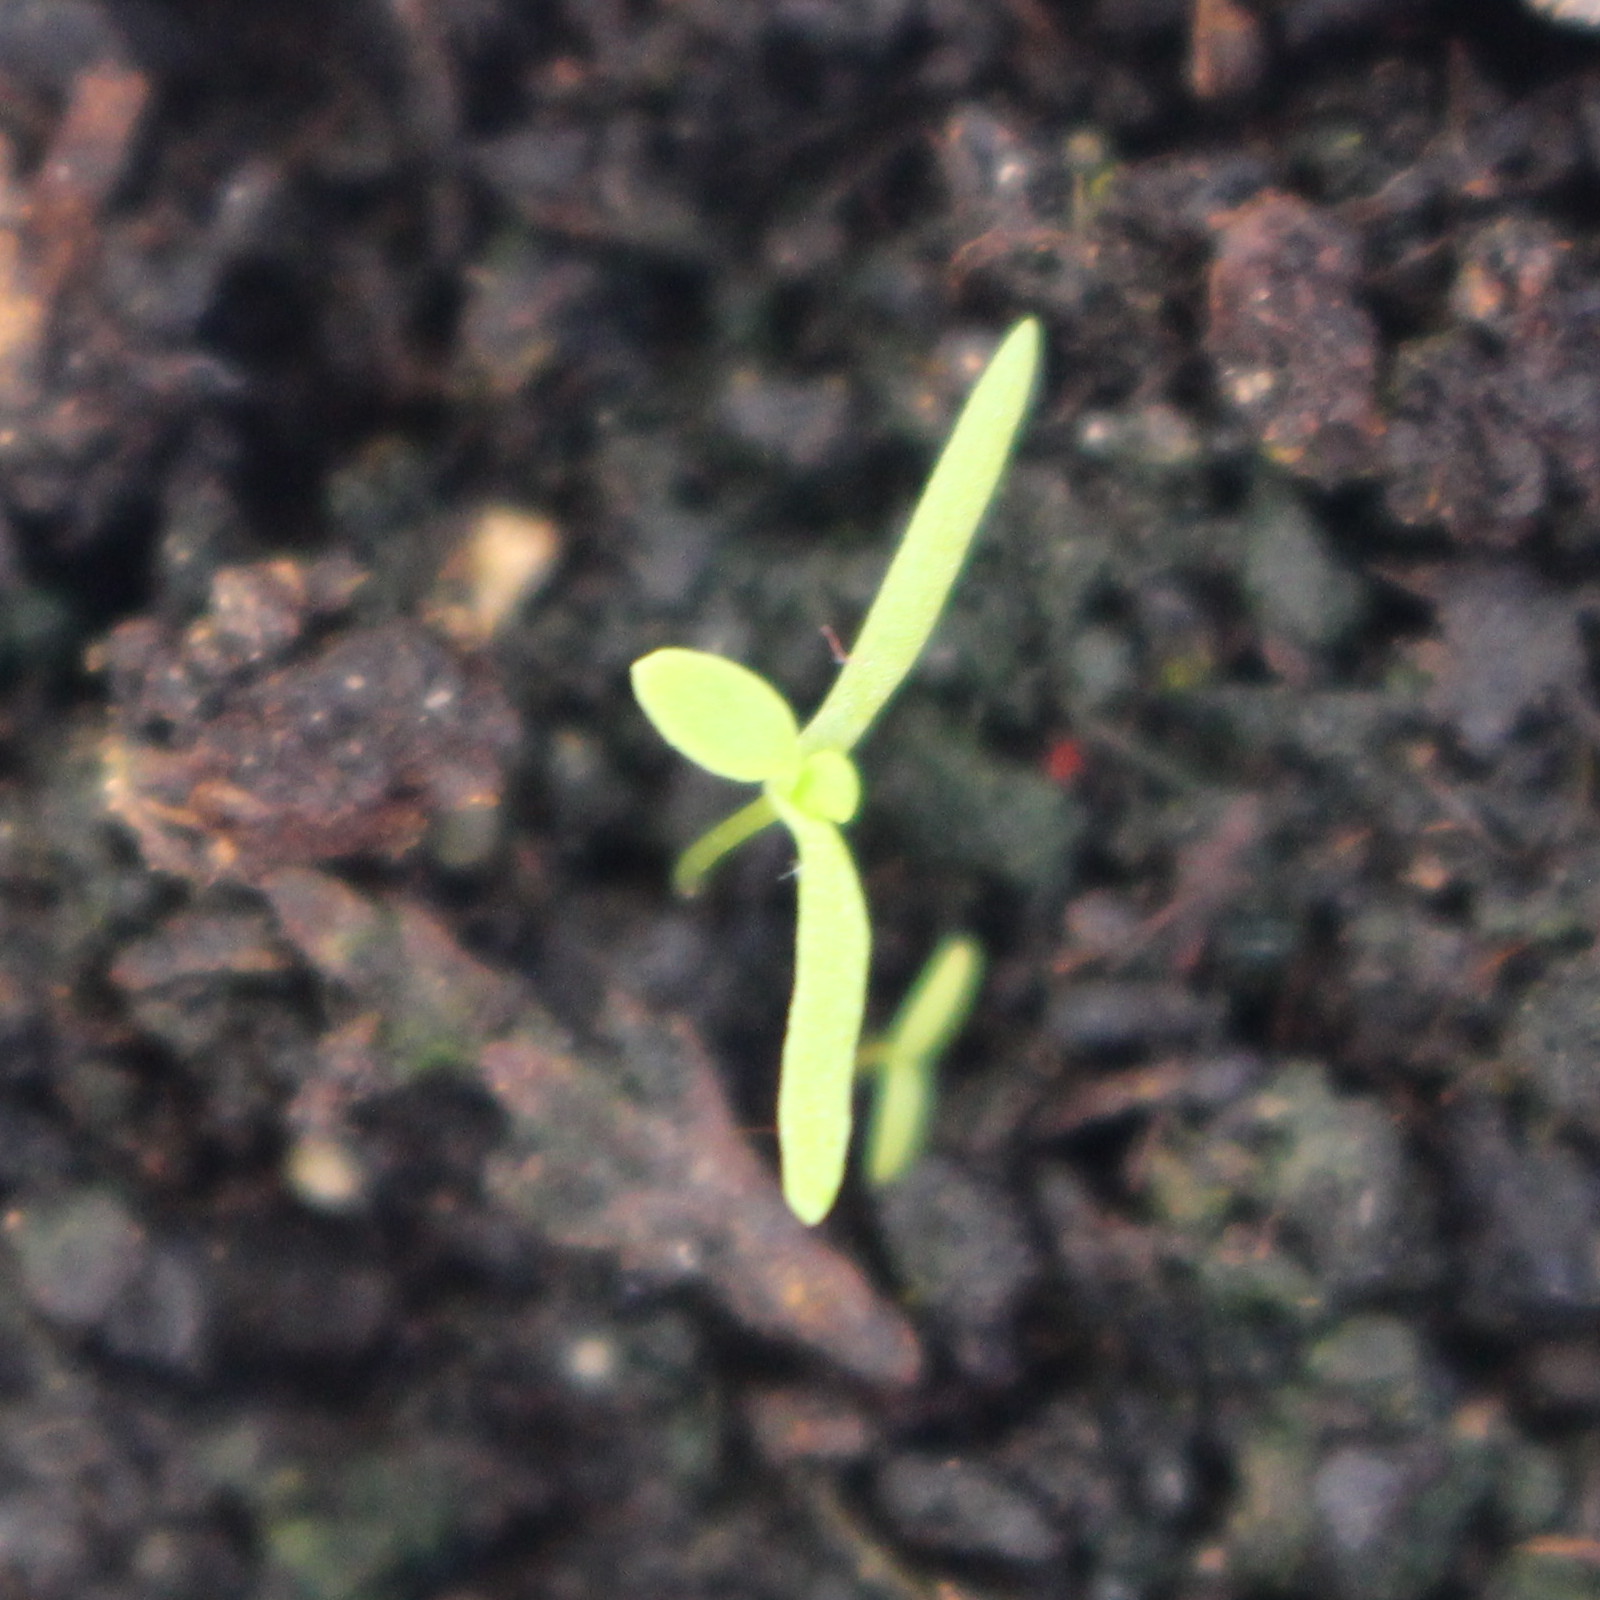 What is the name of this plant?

Papaver rhoeas
